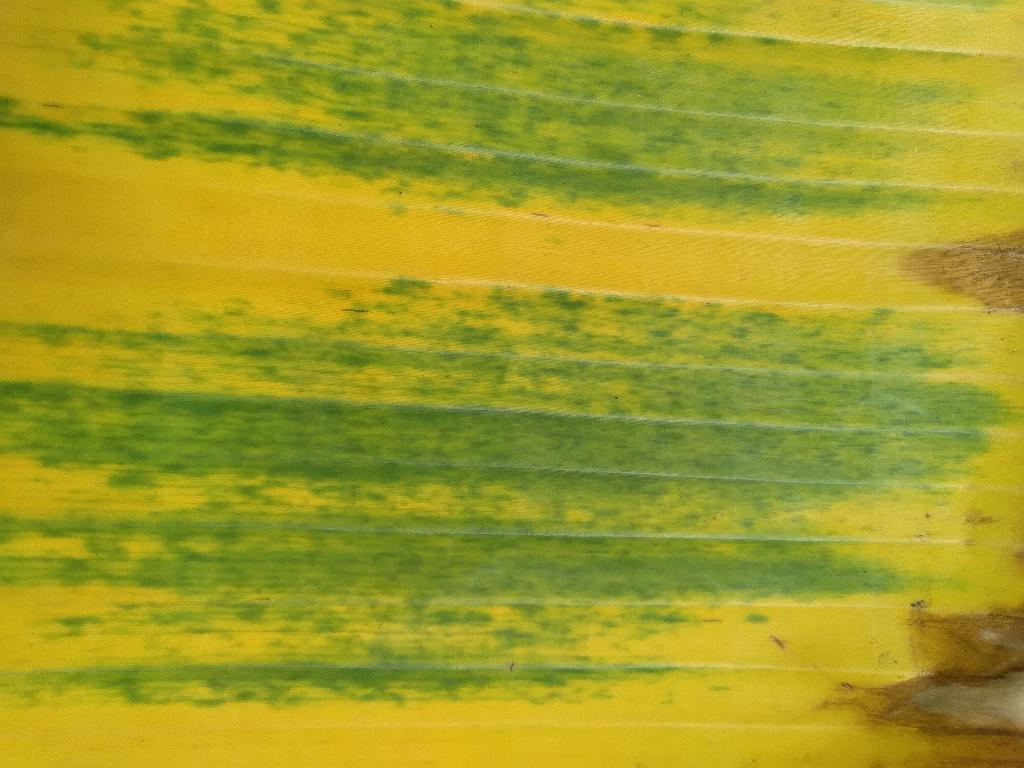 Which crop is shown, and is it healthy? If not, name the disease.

banana, fusarium wilt race 1
